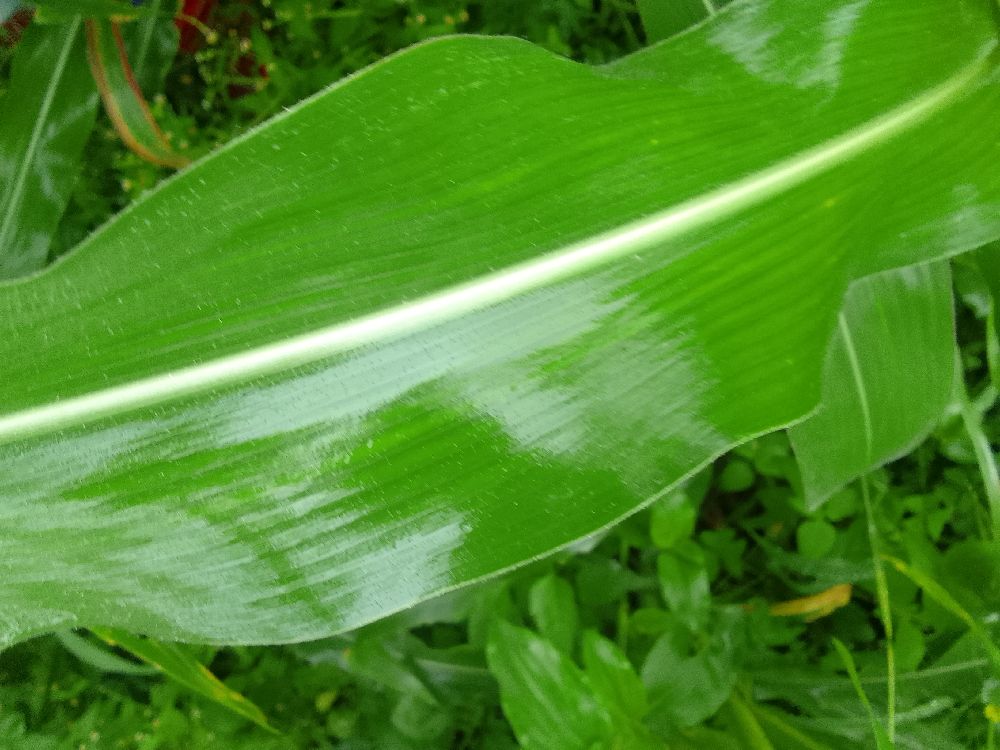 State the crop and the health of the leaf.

maize, healthy
